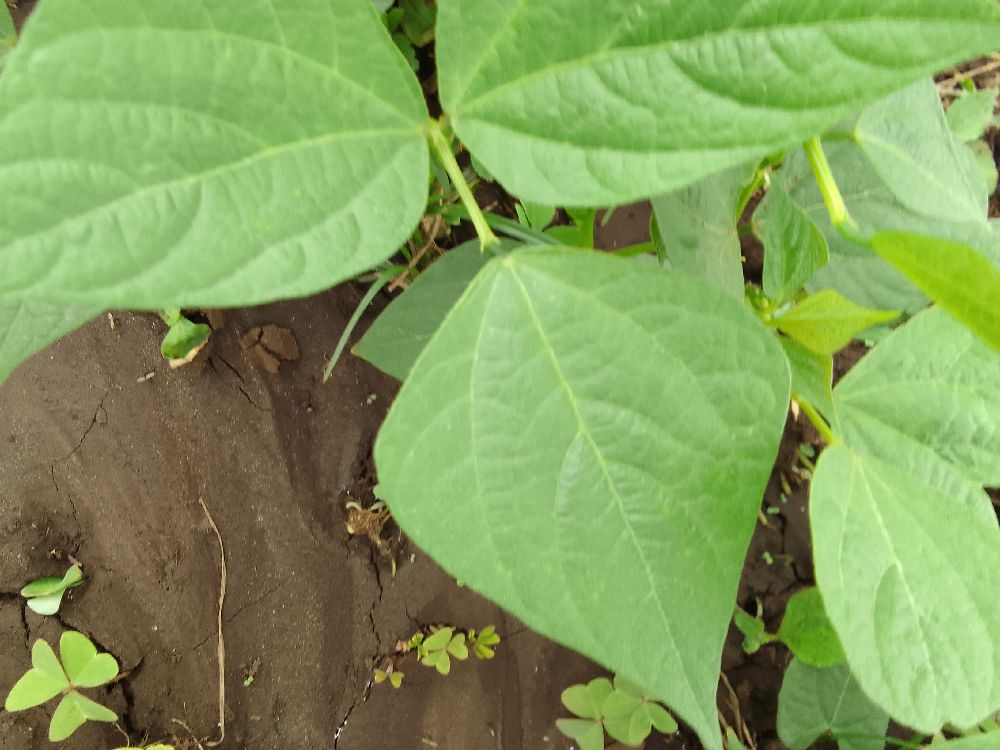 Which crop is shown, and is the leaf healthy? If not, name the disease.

common bean, healthy
